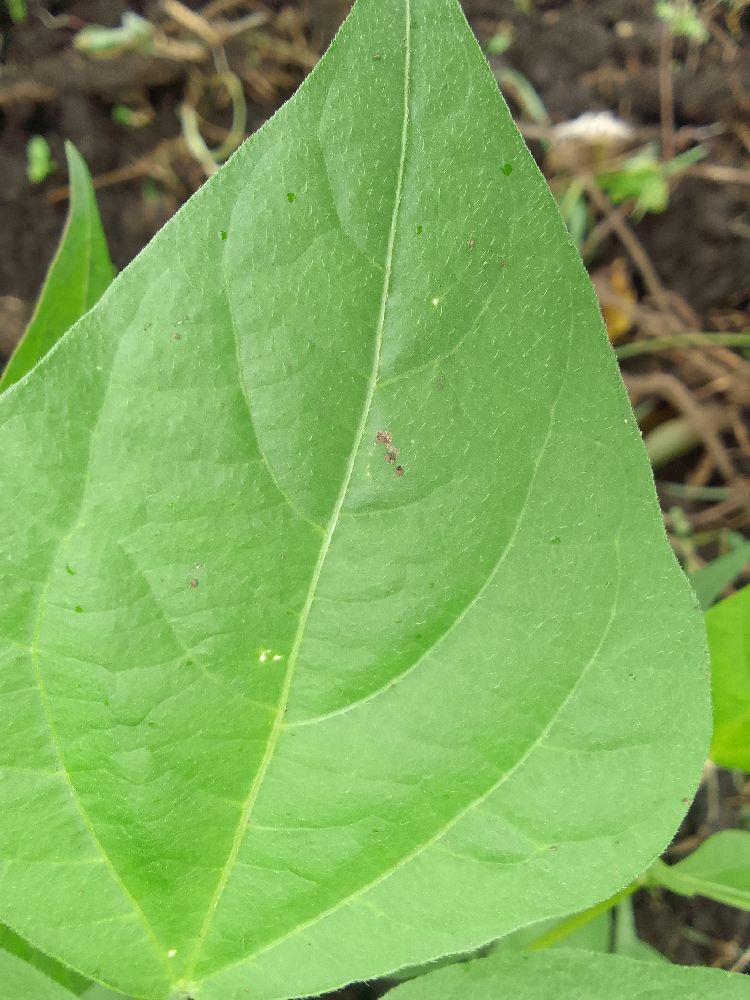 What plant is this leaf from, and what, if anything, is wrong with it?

common bean, healthy
